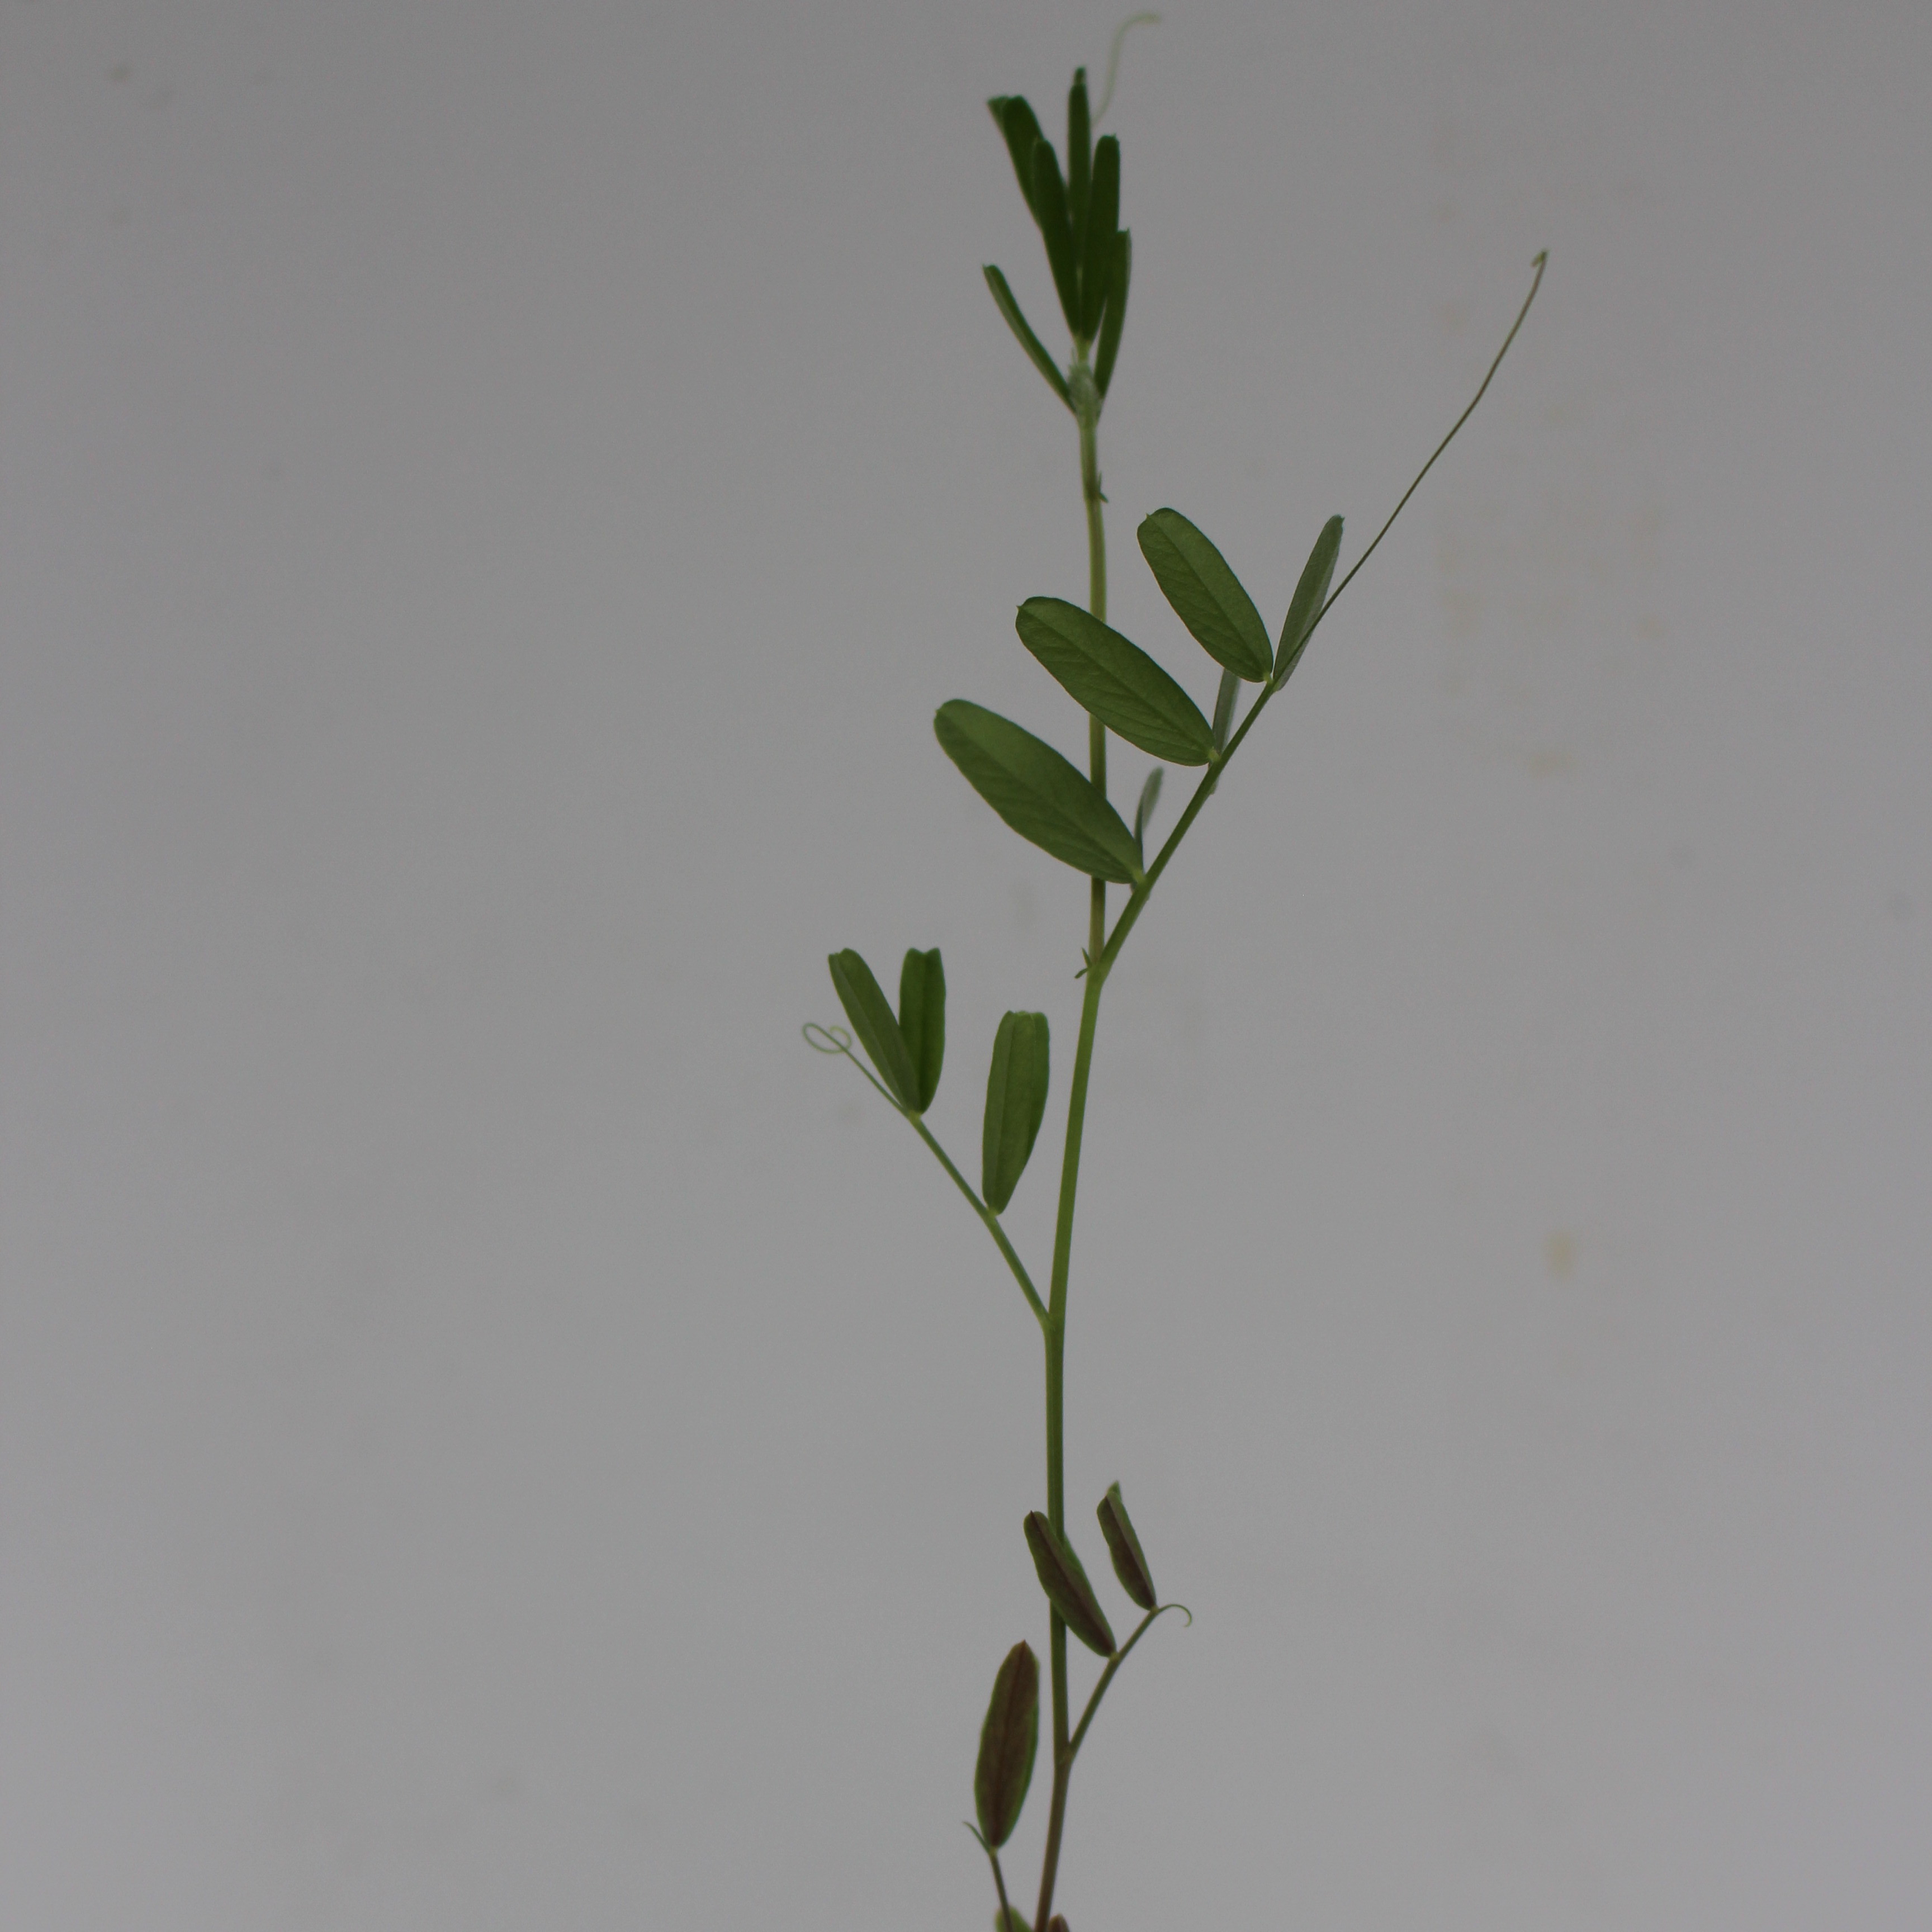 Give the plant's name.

Vicia sativa
